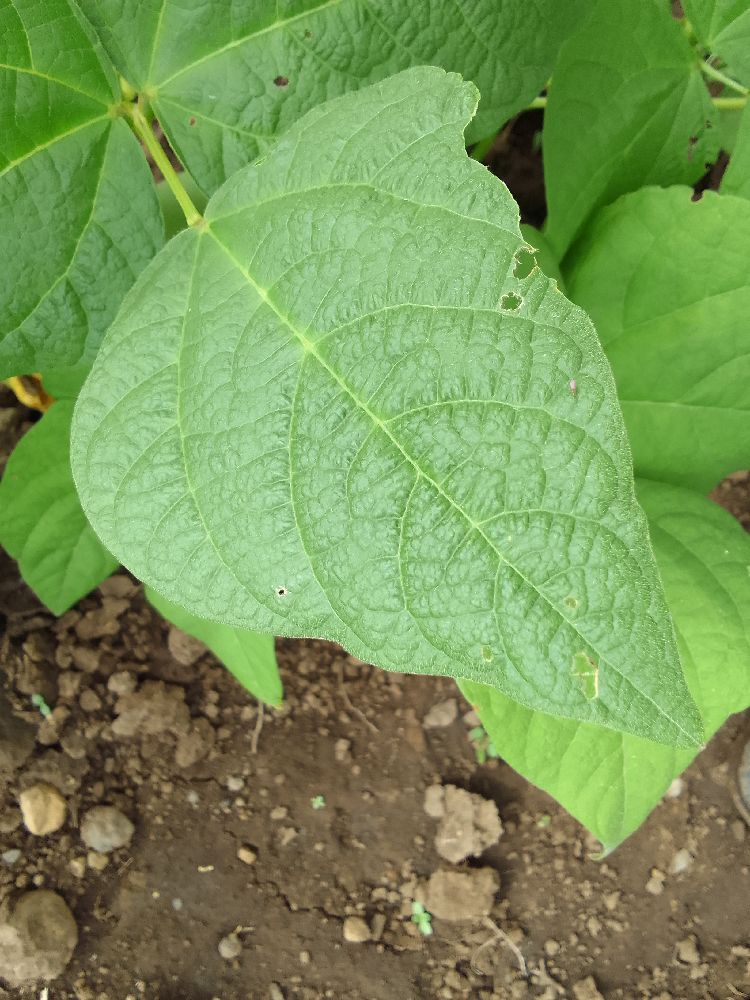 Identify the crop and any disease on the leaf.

common bean, healthy
